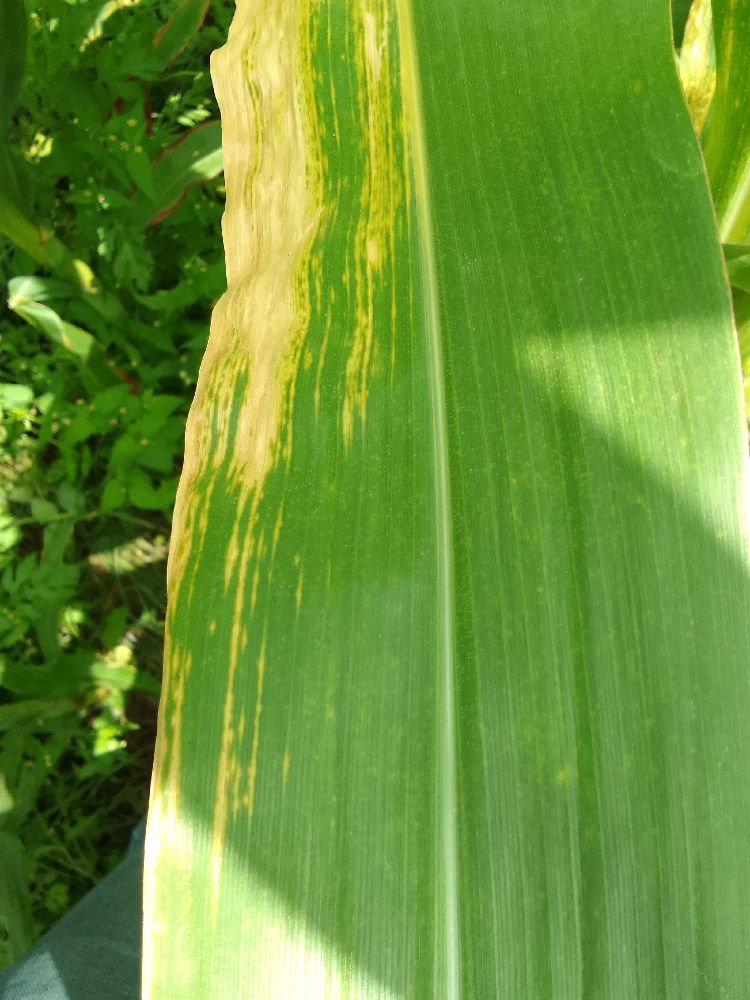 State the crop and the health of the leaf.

maize, maize lethal necrosis
